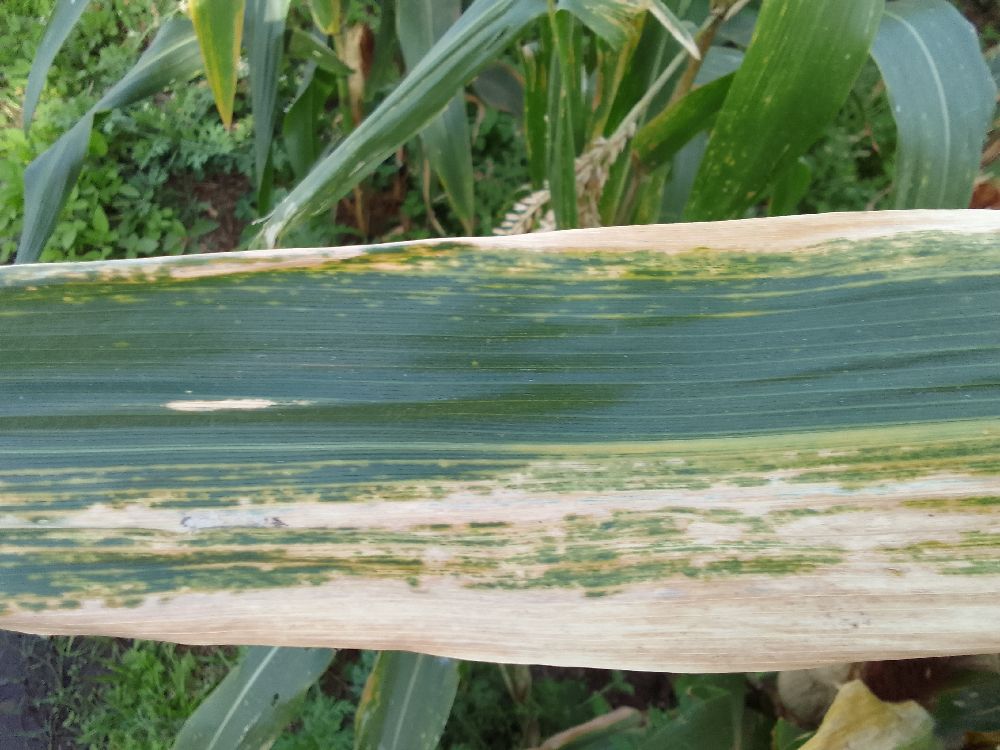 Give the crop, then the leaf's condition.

maize, maize lethal necrosis
